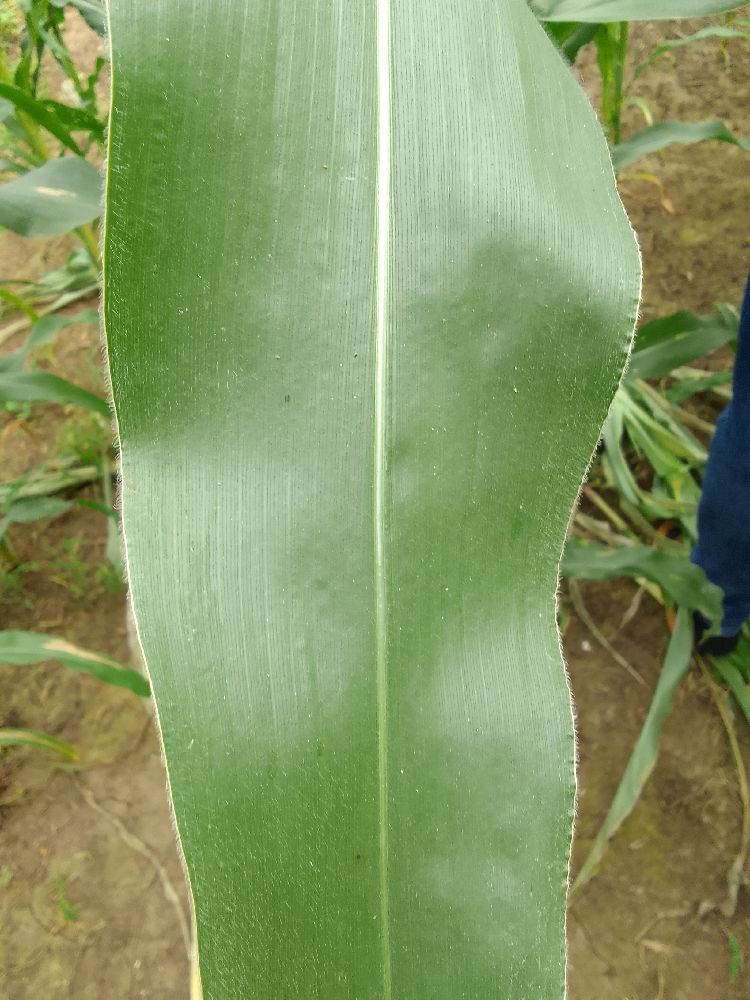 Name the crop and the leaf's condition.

maize, healthy
